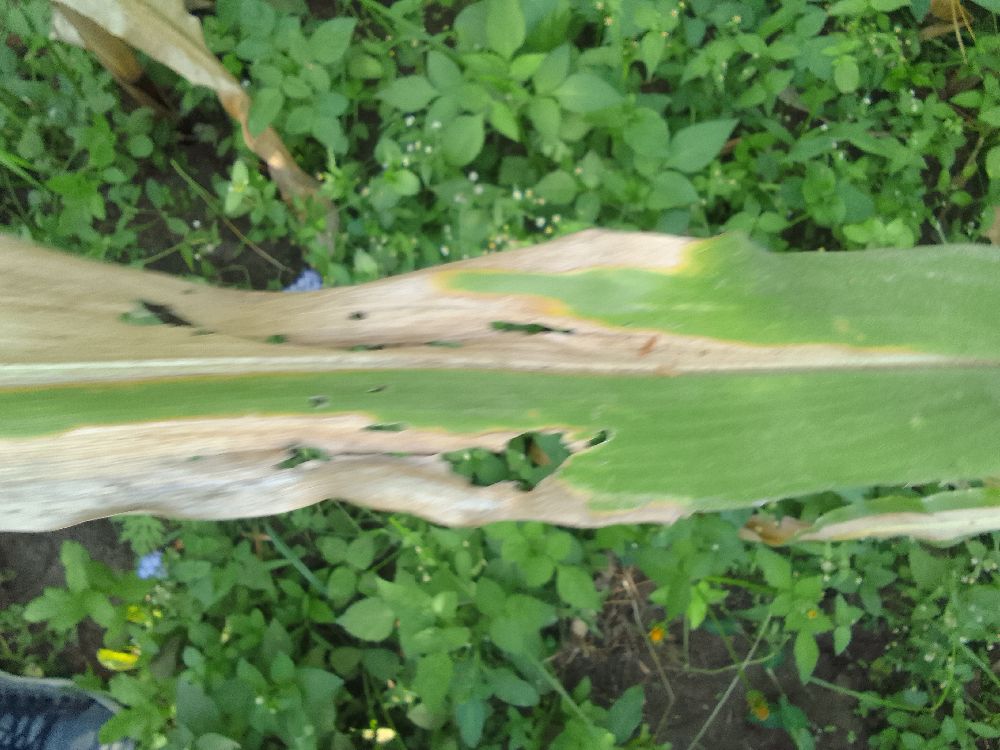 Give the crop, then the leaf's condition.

maize, maize lethal necrosis
